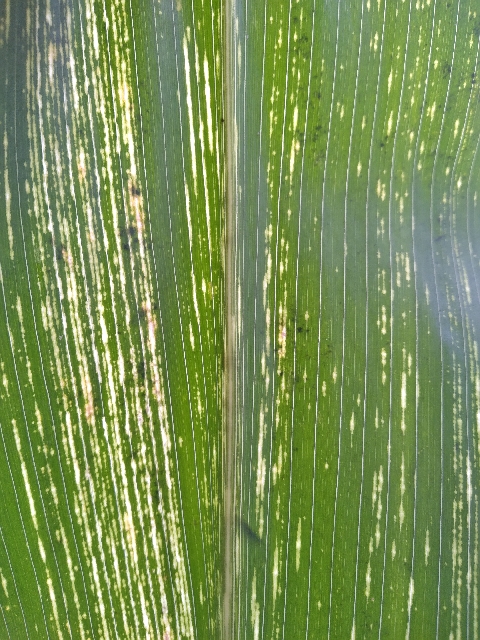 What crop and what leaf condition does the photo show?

maize, maize streak virus
